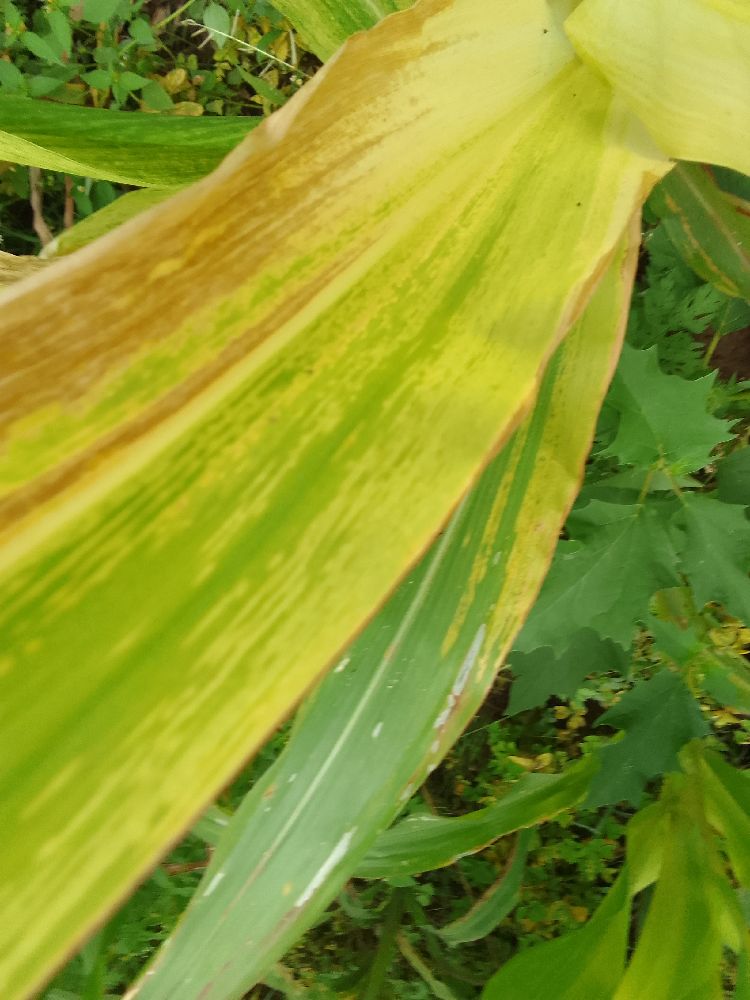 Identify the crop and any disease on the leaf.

maize, maize lethal necrosis
